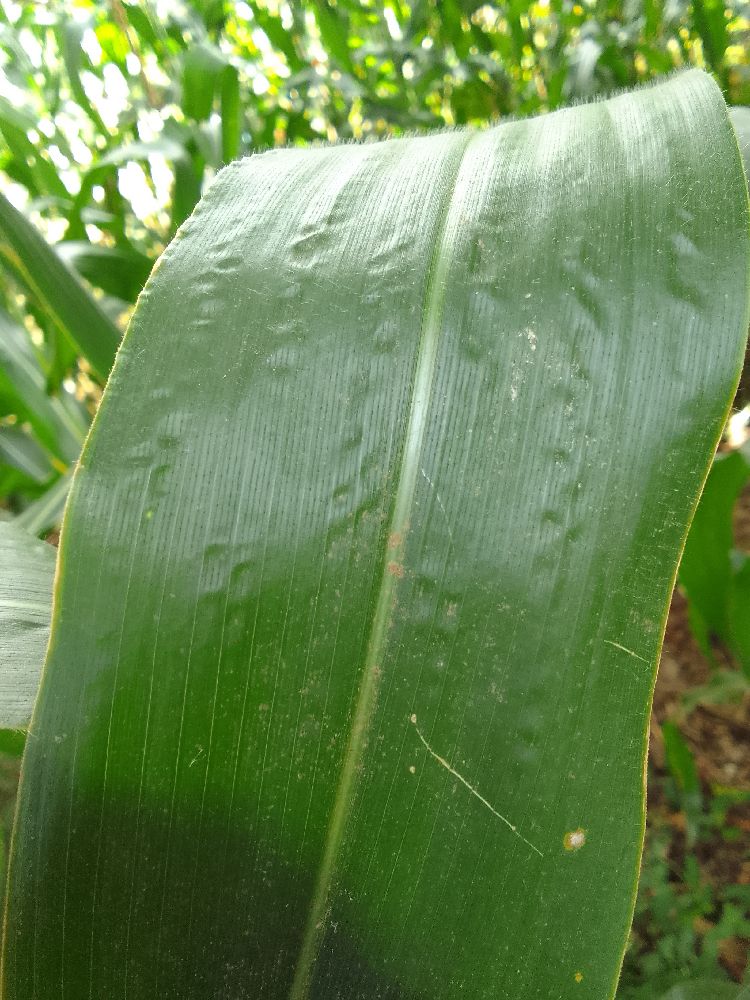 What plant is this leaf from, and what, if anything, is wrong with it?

maize, healthy
